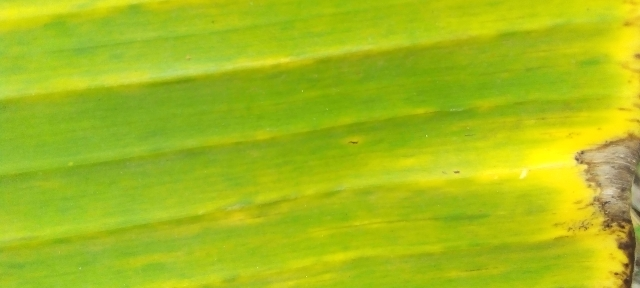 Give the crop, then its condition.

banana, fusarium wilt race 1
